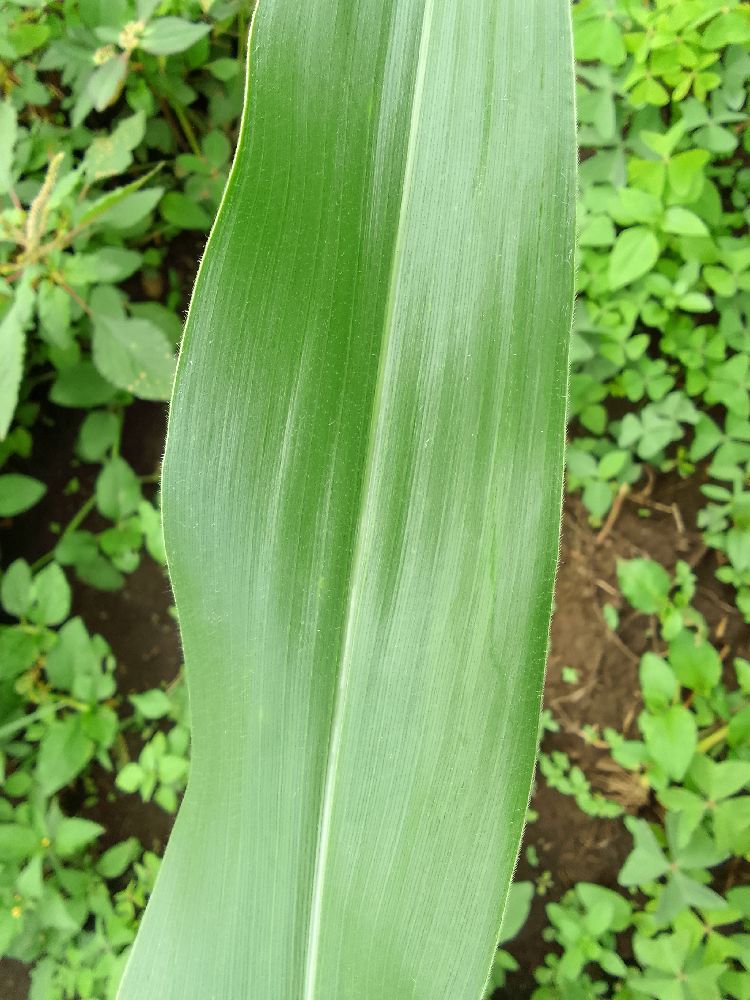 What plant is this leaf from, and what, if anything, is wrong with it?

maize, healthy
